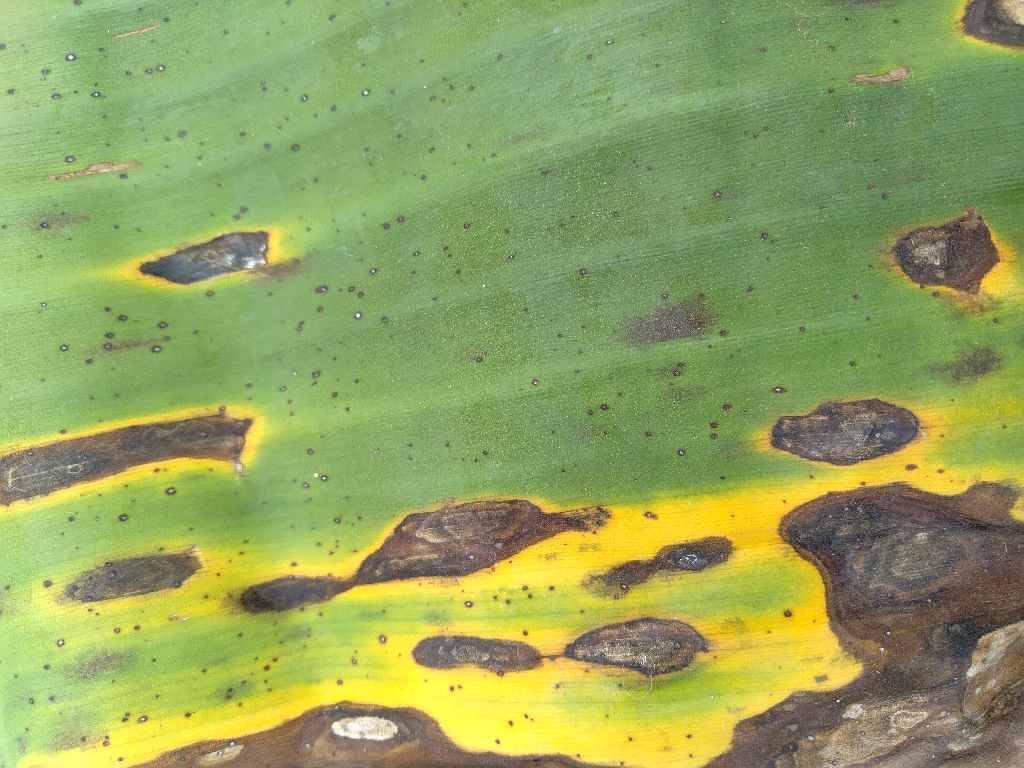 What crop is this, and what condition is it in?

banana, black sigatoka
